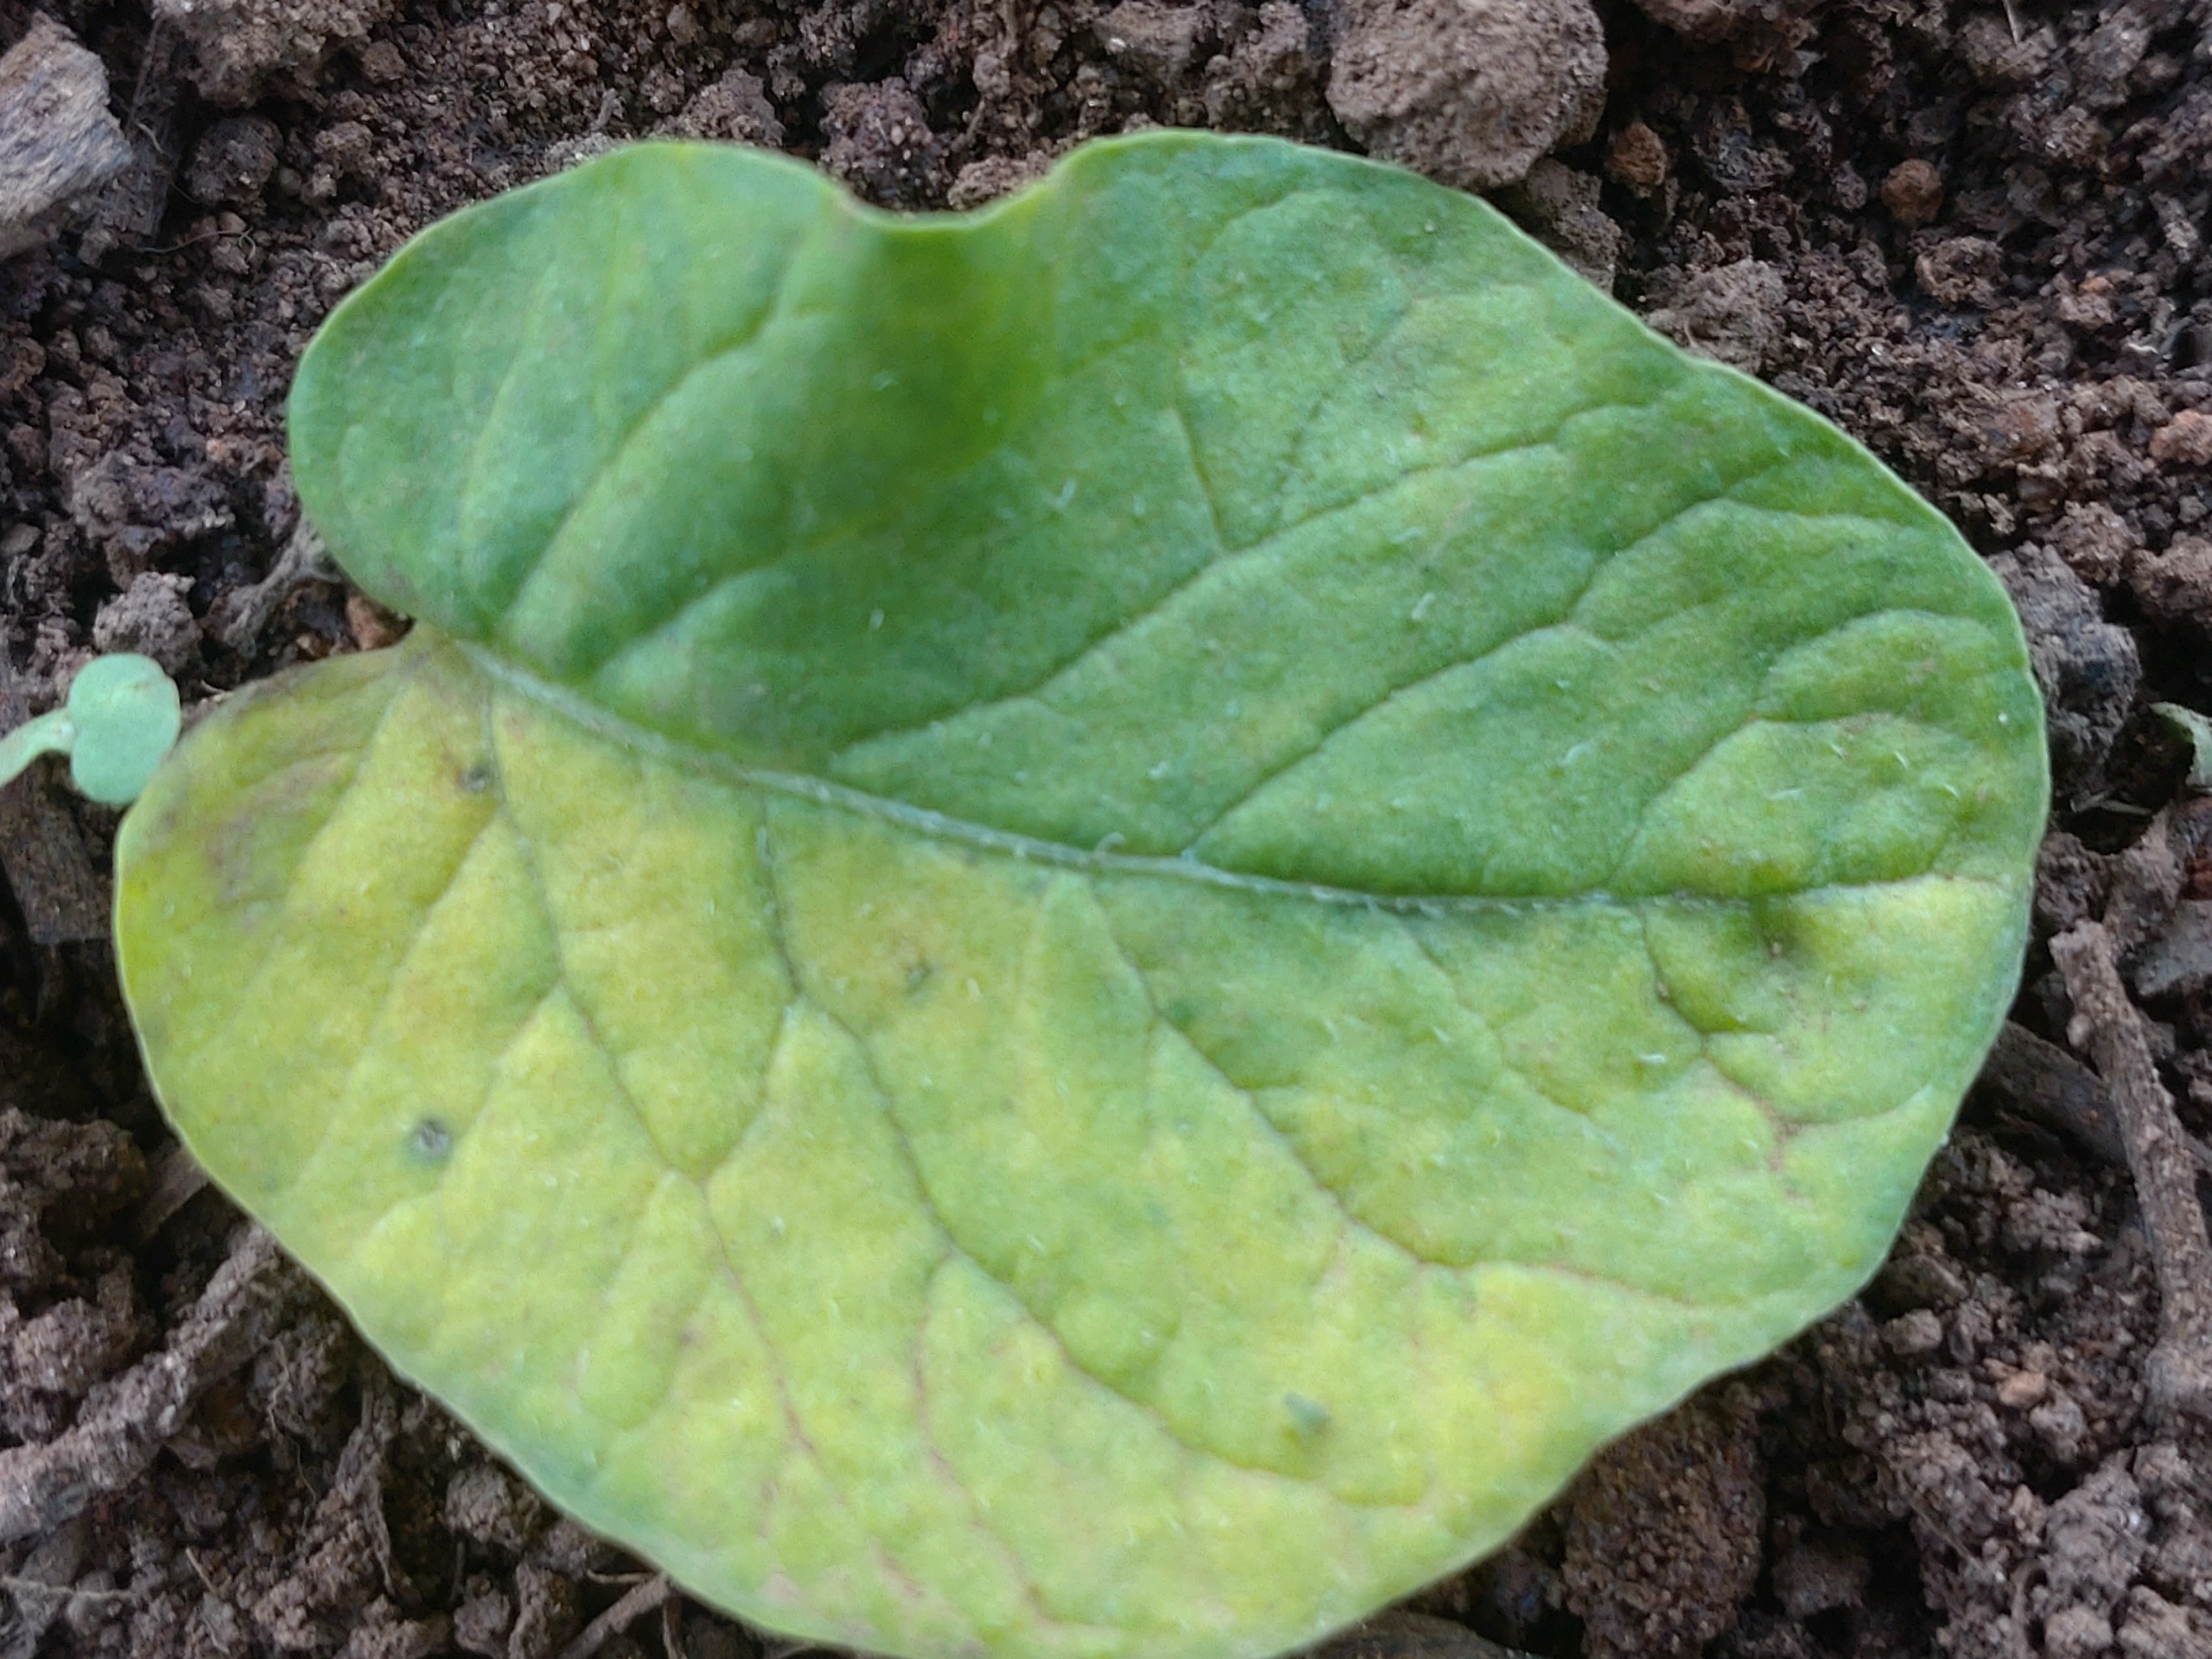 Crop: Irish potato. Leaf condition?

late blight
